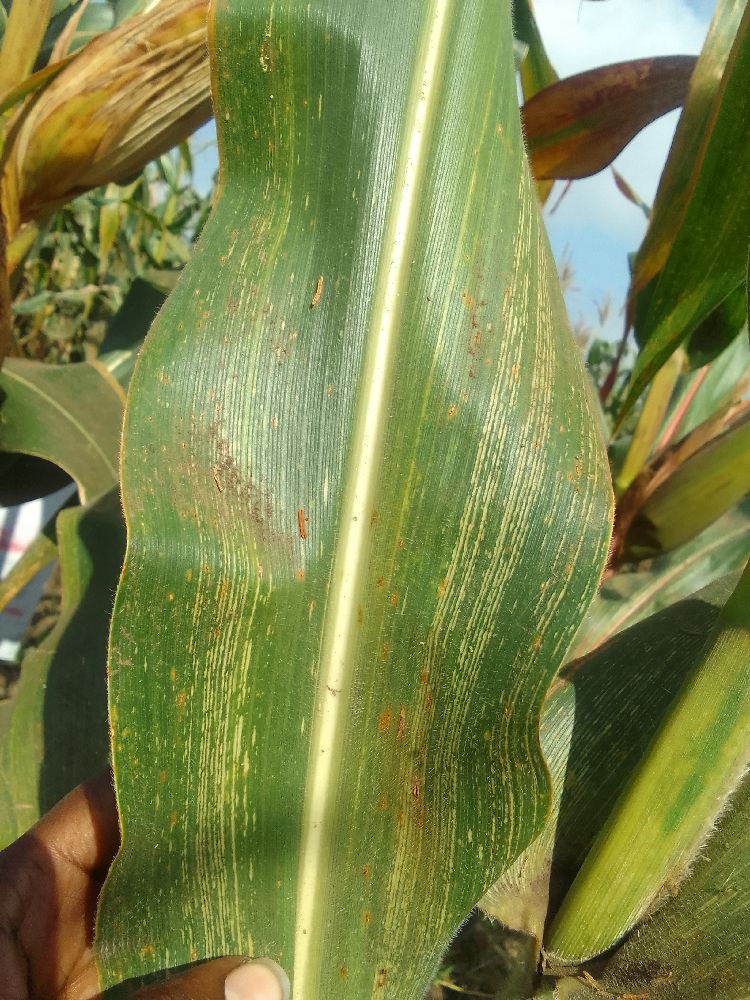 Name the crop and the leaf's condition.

maize, maize streak virus
